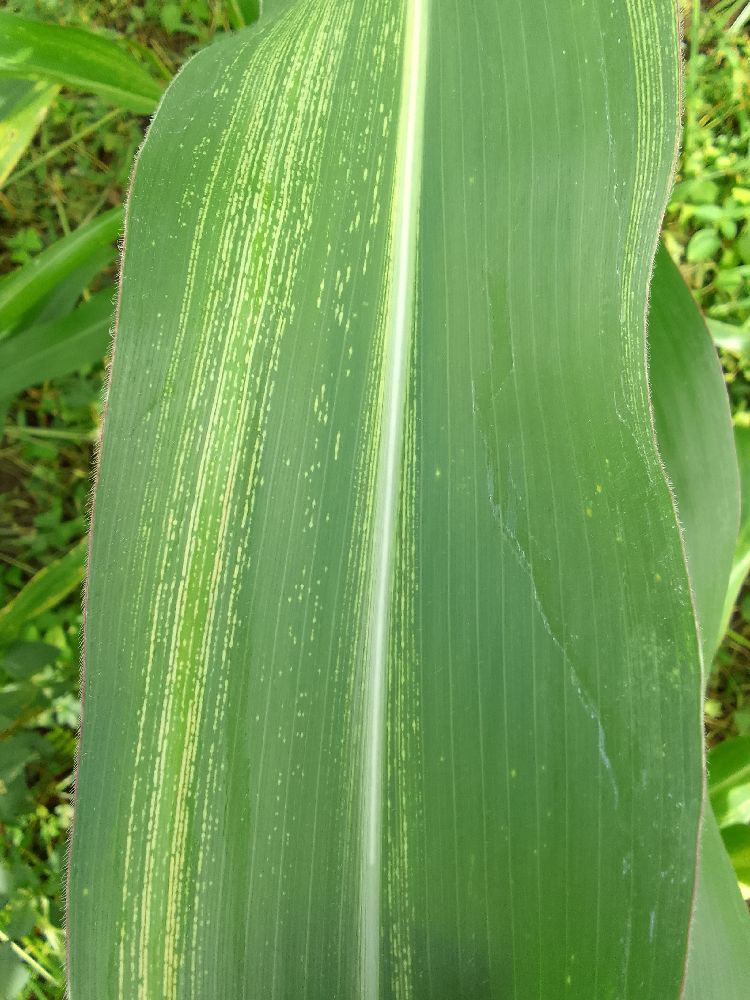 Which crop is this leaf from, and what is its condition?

maize, maize streak virus
